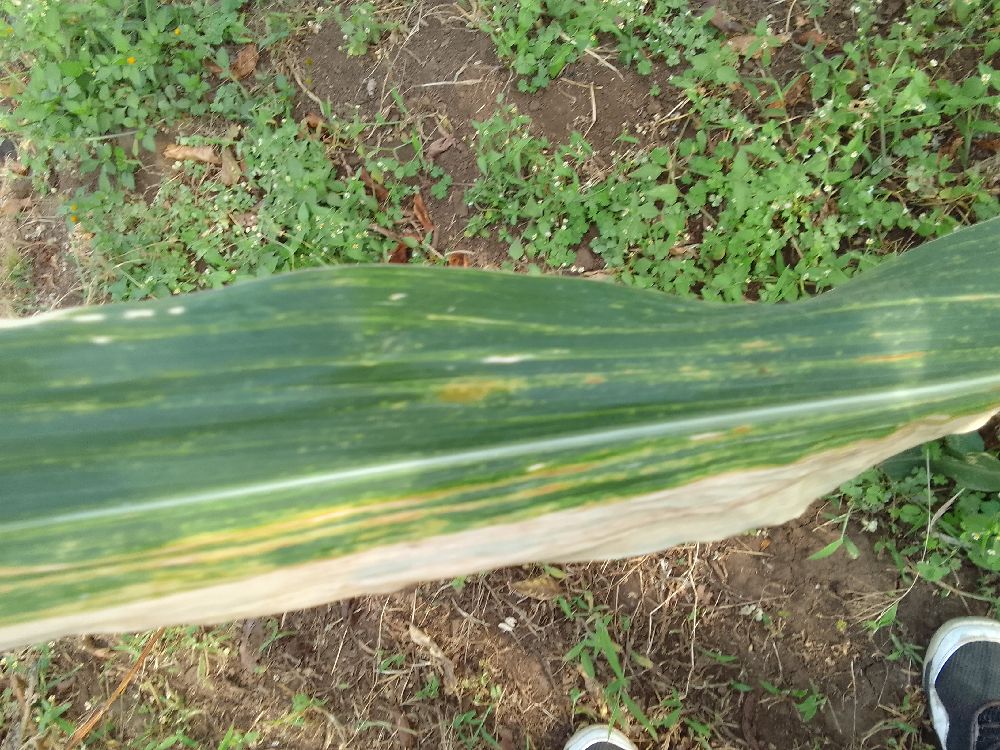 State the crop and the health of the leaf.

maize, maize lethal necrosis
